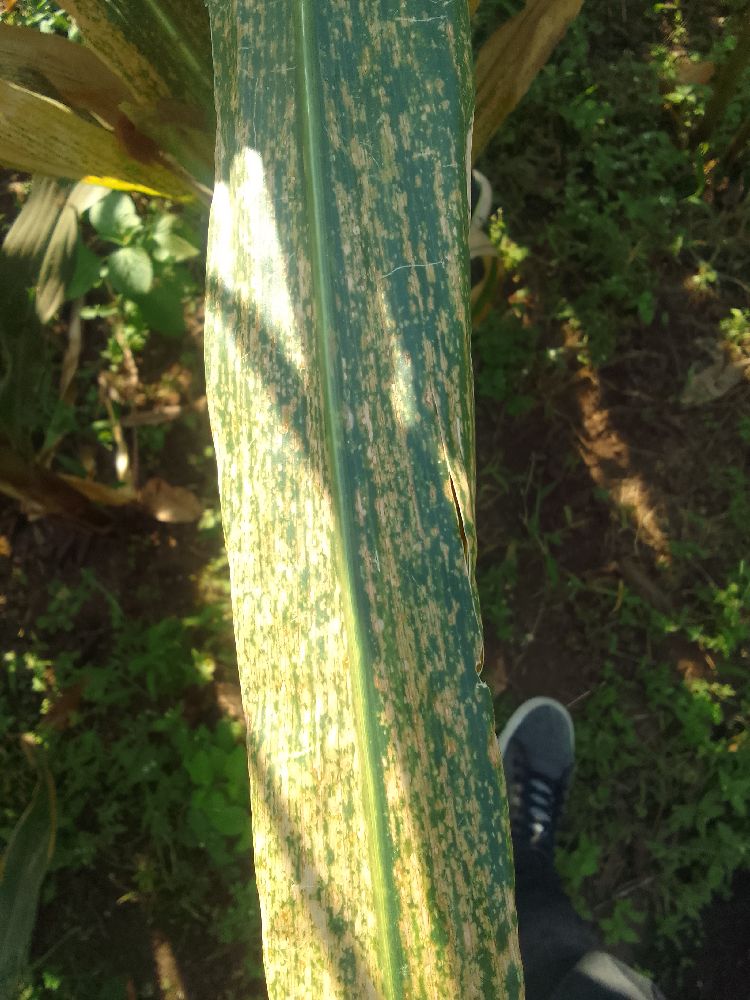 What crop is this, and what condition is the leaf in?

maize, maize lethal necrosis
